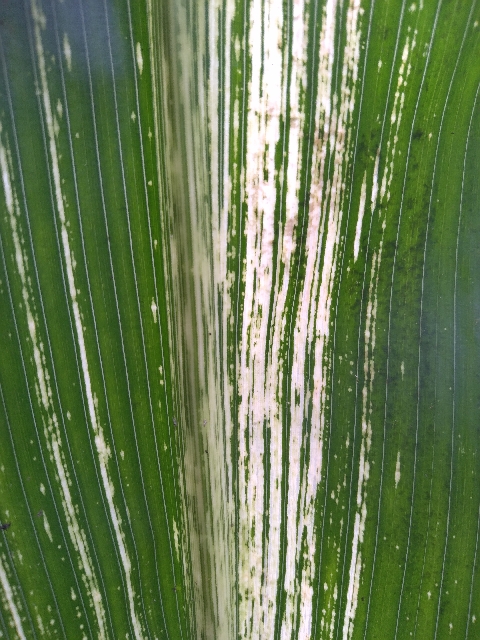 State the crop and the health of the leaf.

maize, maize streak virus
